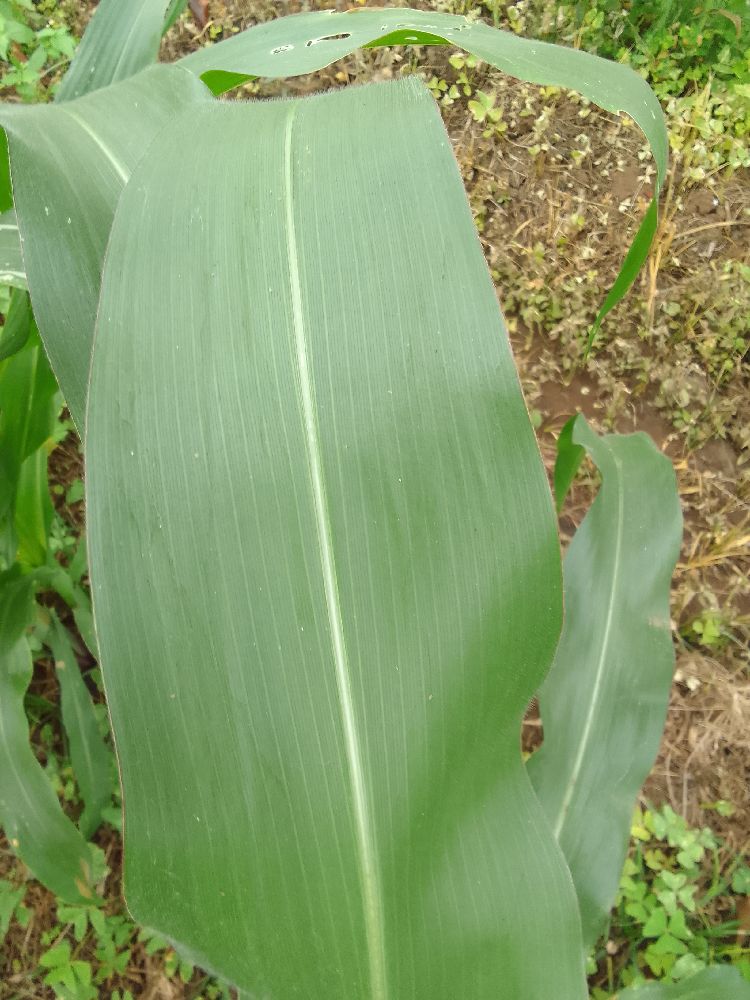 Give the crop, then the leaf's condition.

maize, healthy
